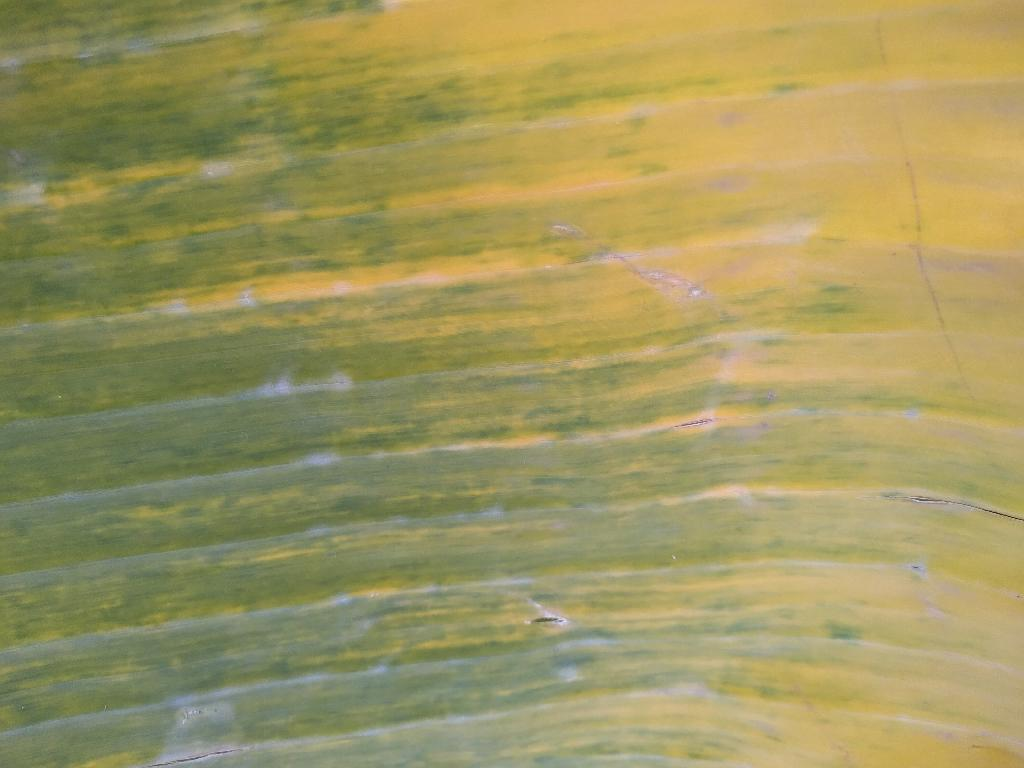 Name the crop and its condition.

banana, fusarium wilt race 1
